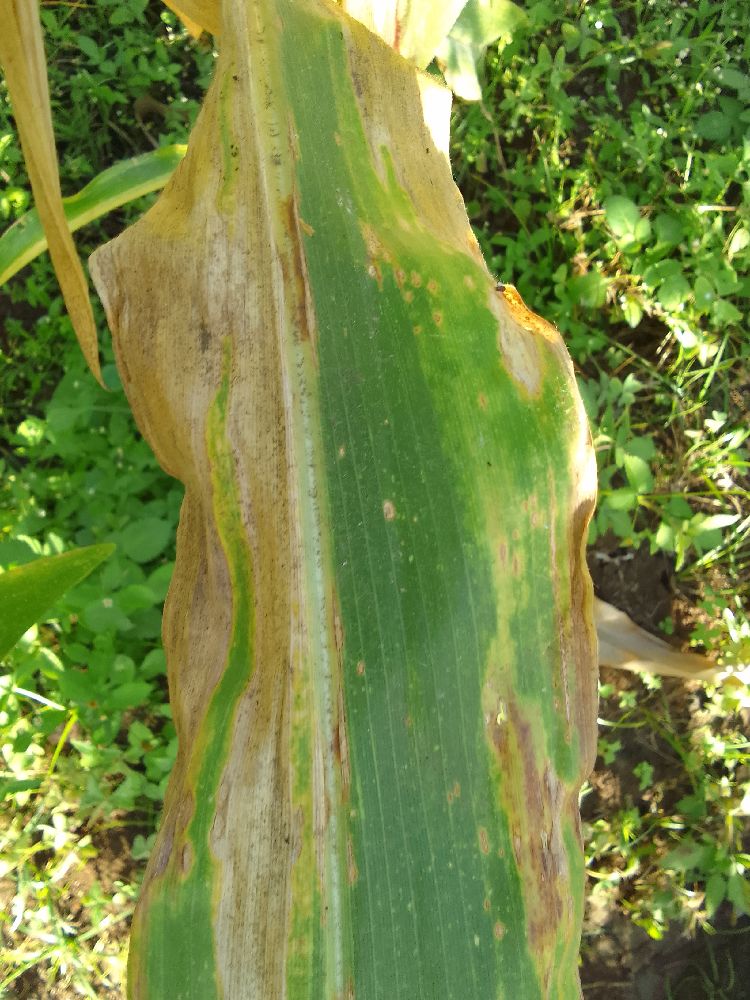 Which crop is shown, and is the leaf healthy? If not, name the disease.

maize, maize lethal necrosis
